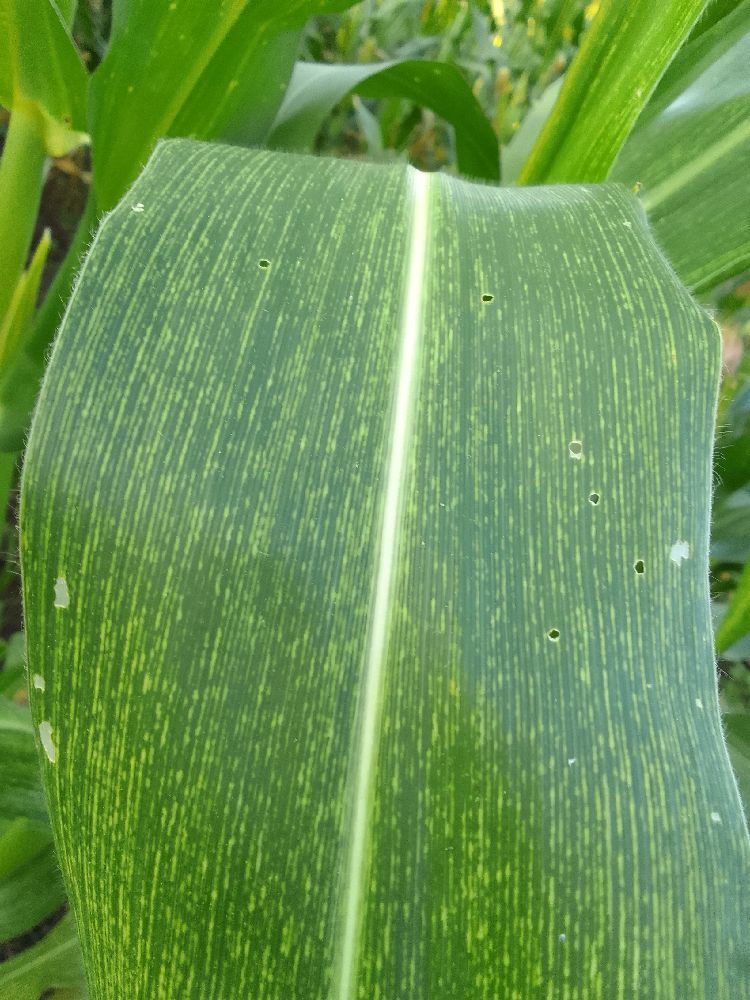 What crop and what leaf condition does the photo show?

maize, maize streak virus
